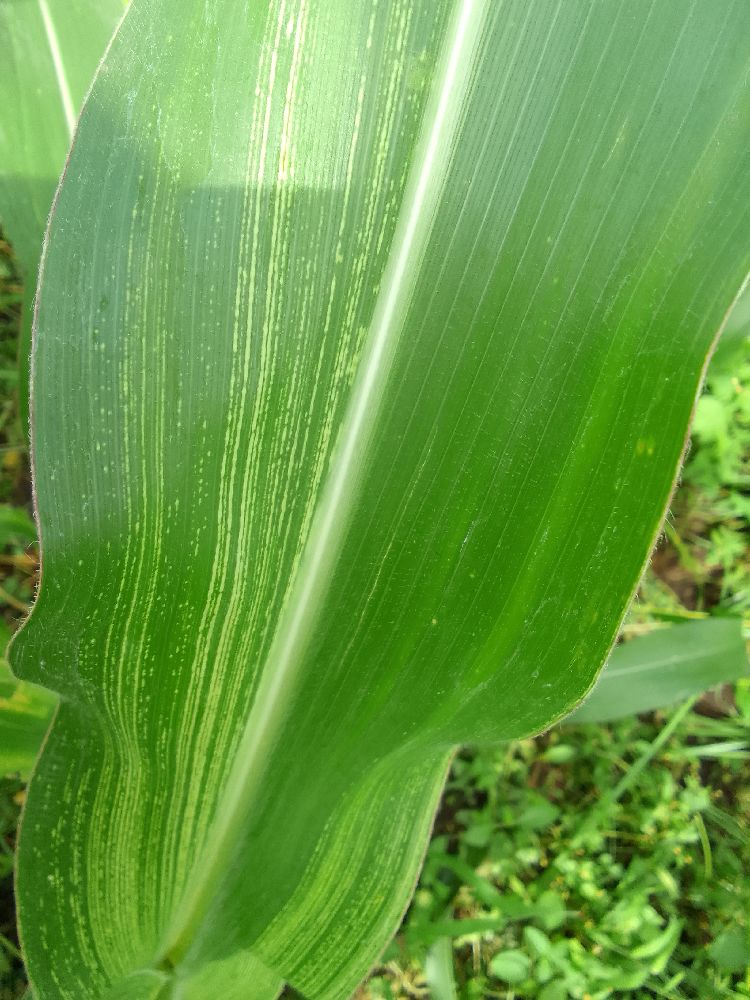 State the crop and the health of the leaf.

maize, maize streak virus
